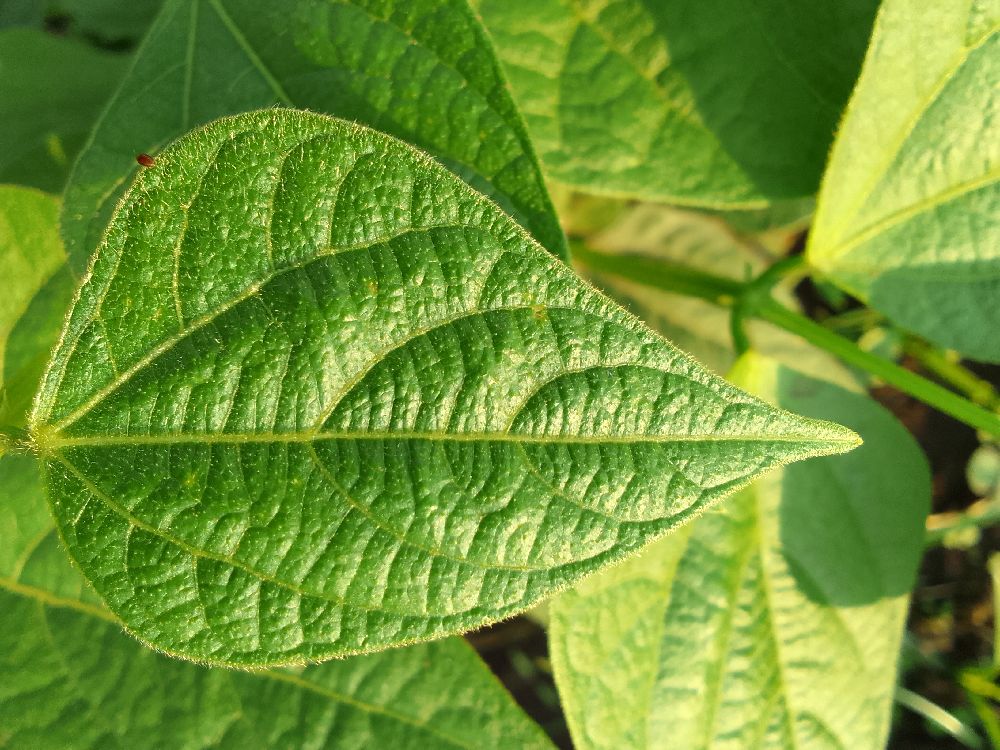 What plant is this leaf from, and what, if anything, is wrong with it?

common bean, healthy
